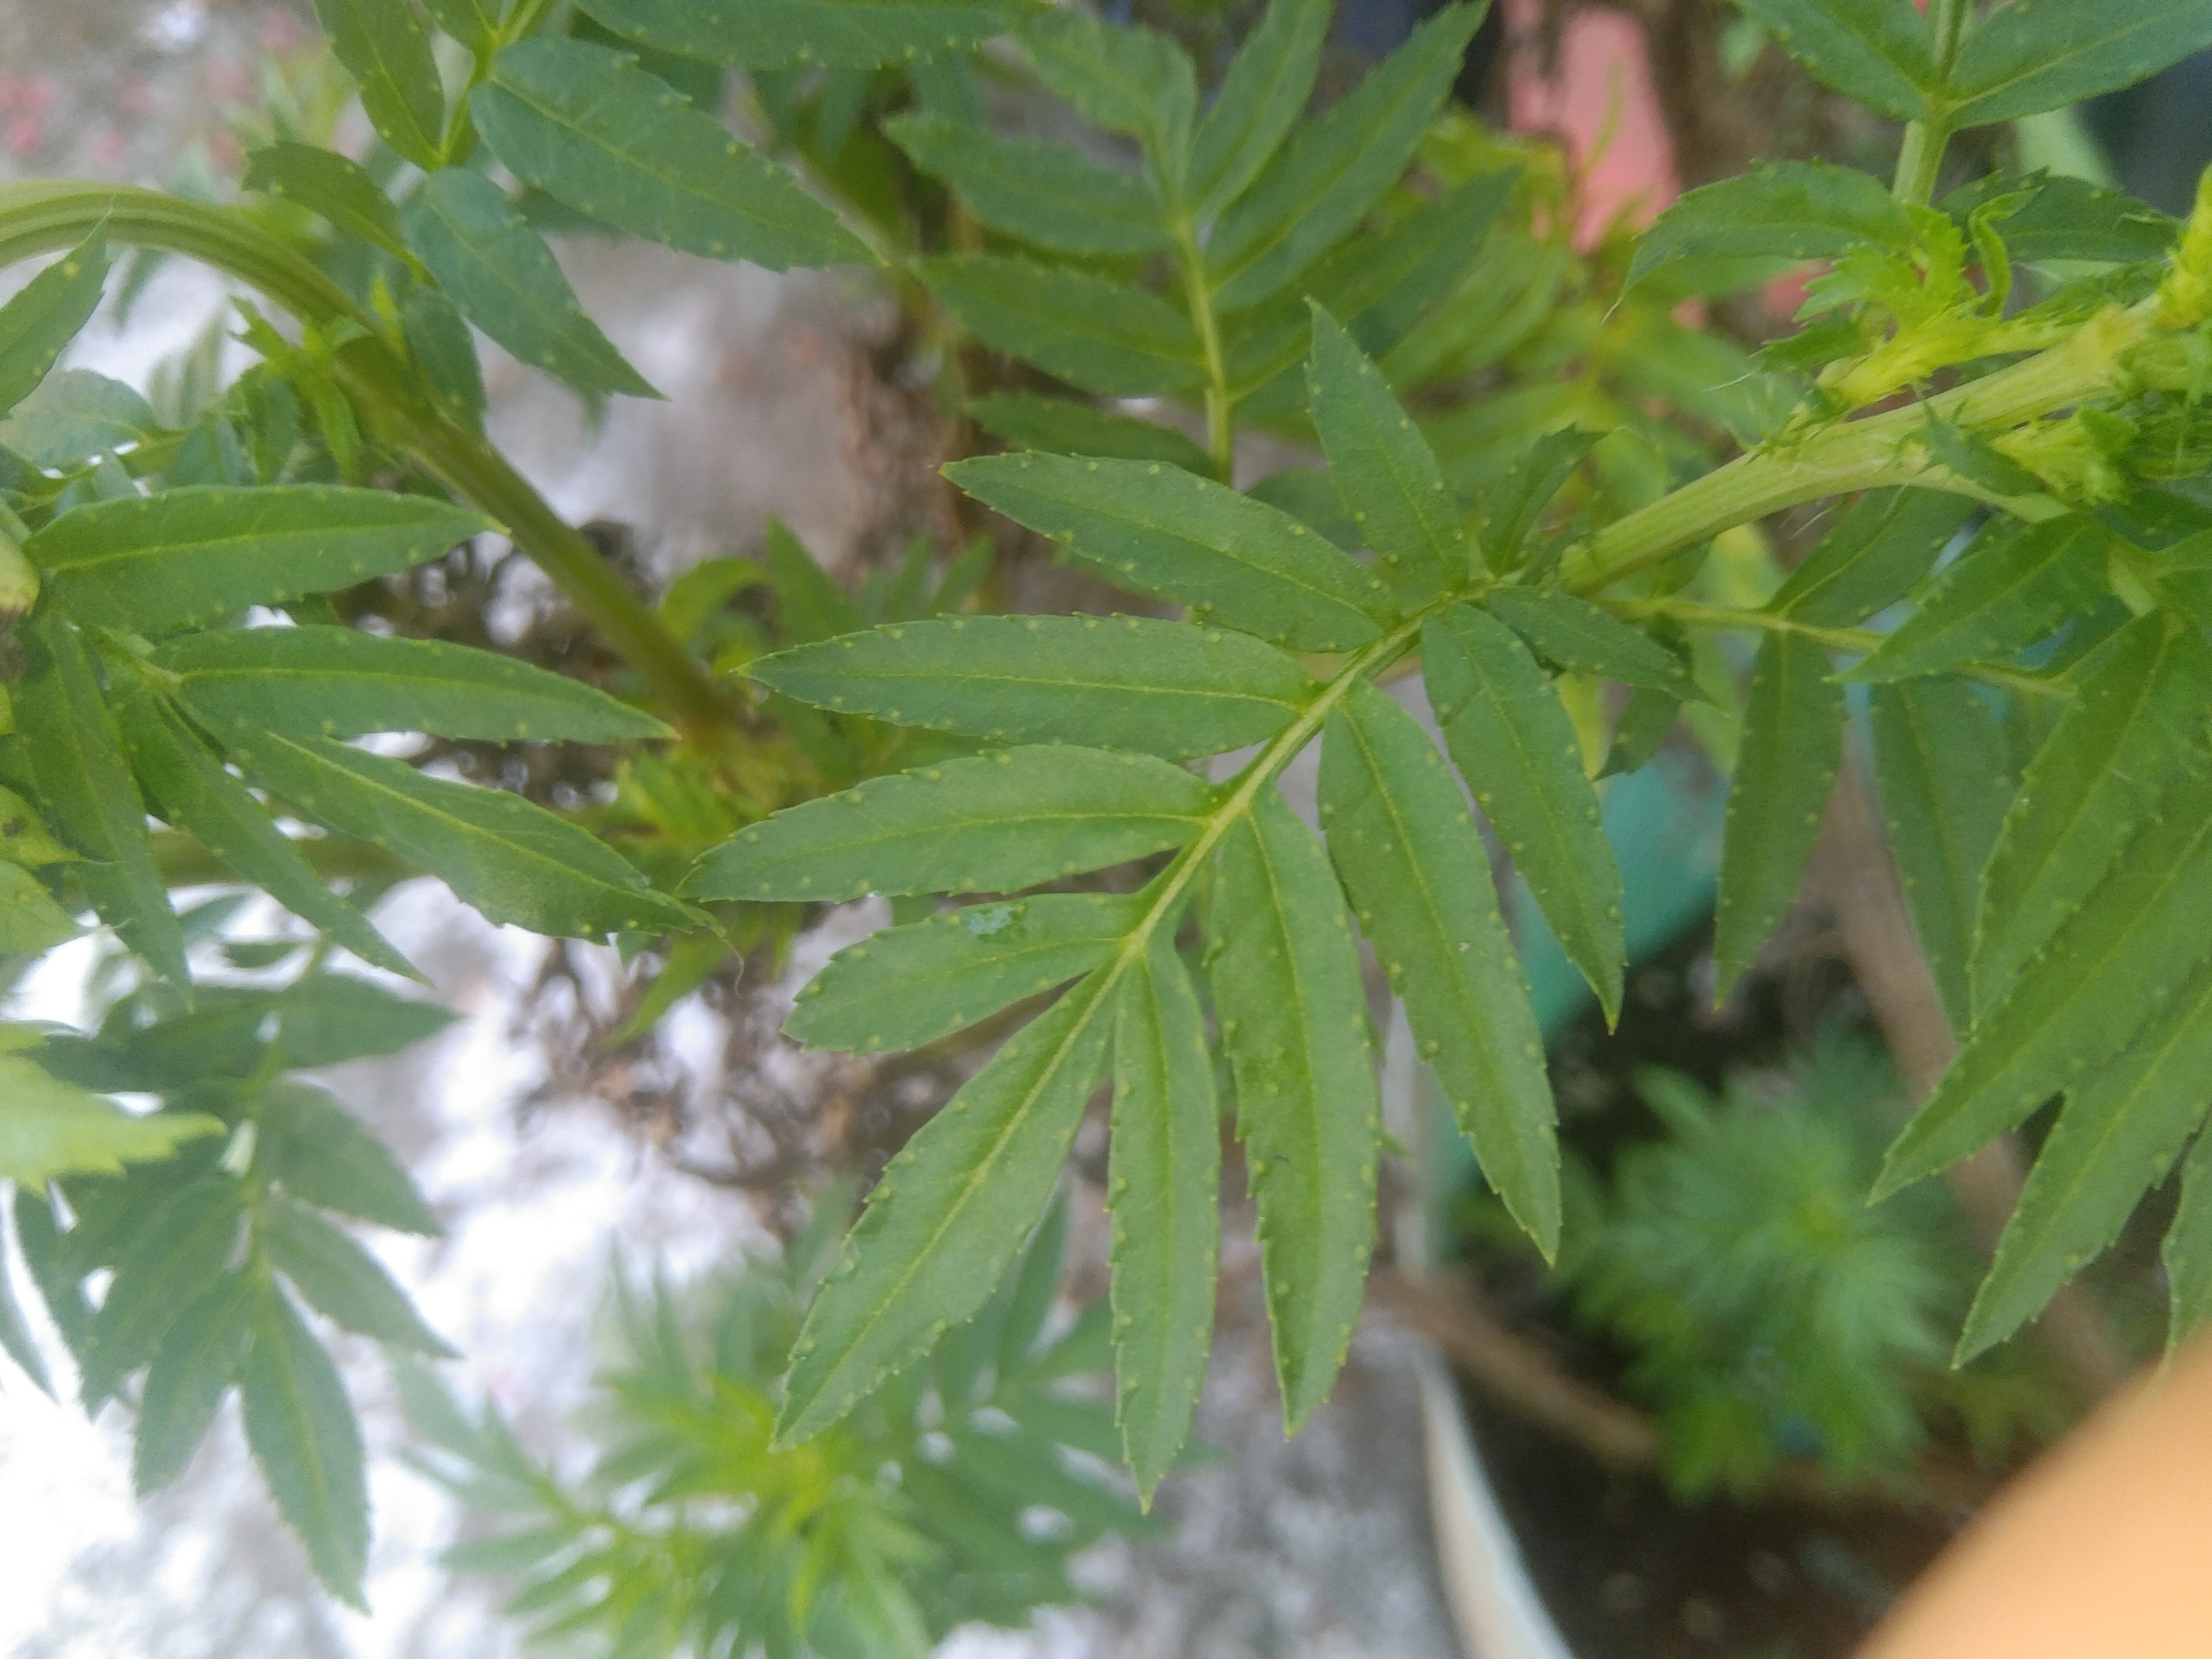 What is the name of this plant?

marigold
